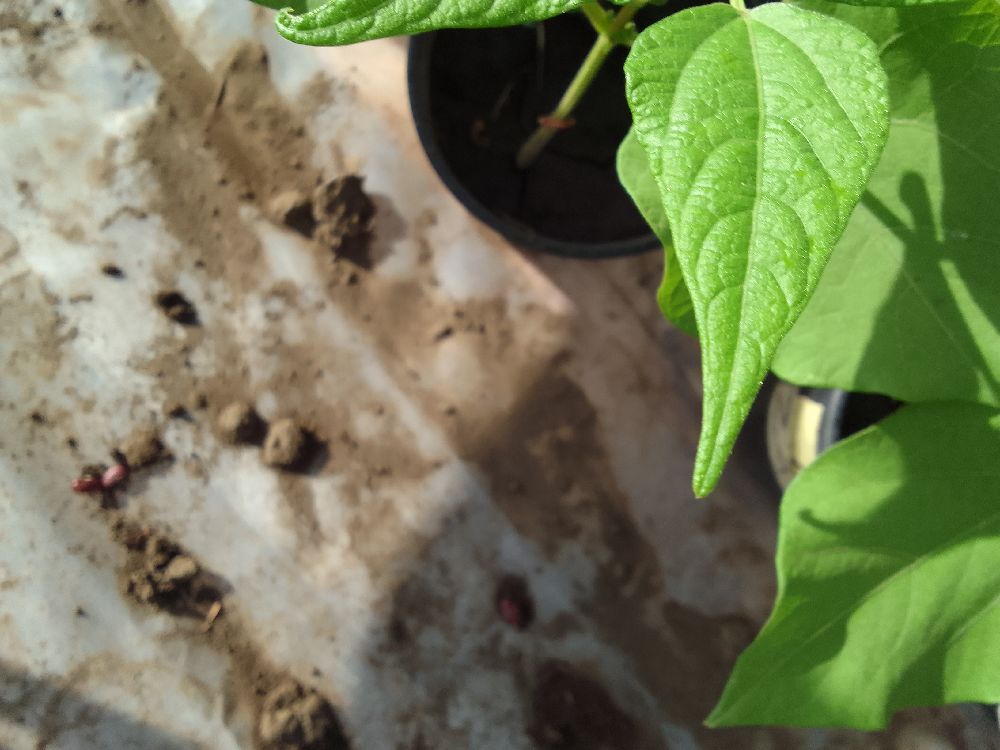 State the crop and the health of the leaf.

common bean, healthy
